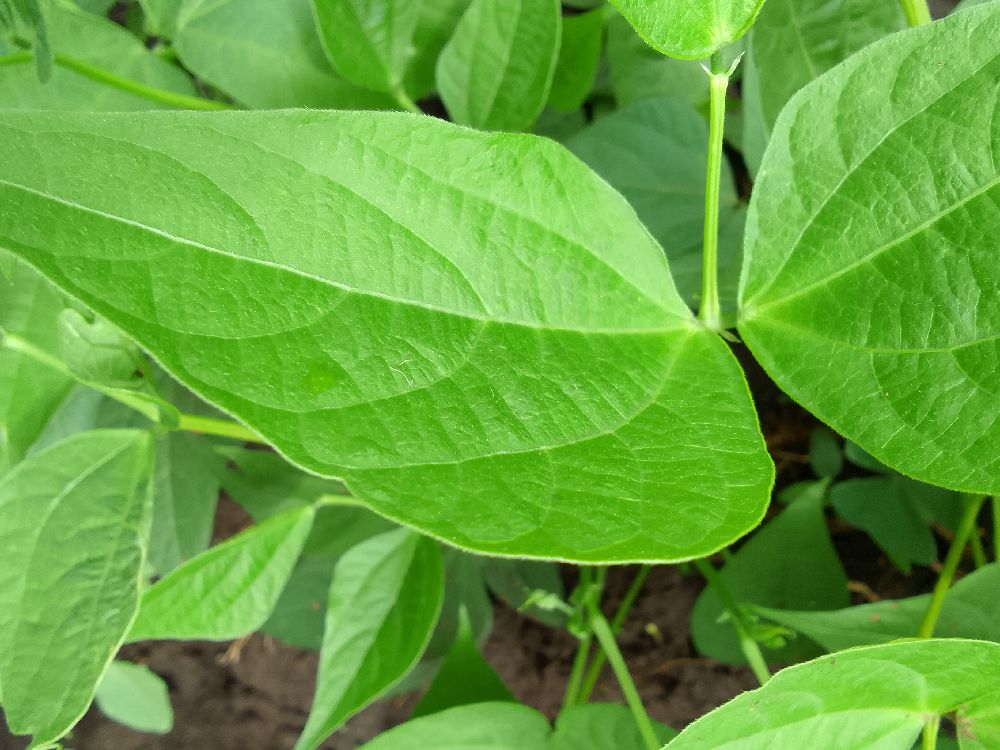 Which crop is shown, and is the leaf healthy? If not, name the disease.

common bean, healthy
